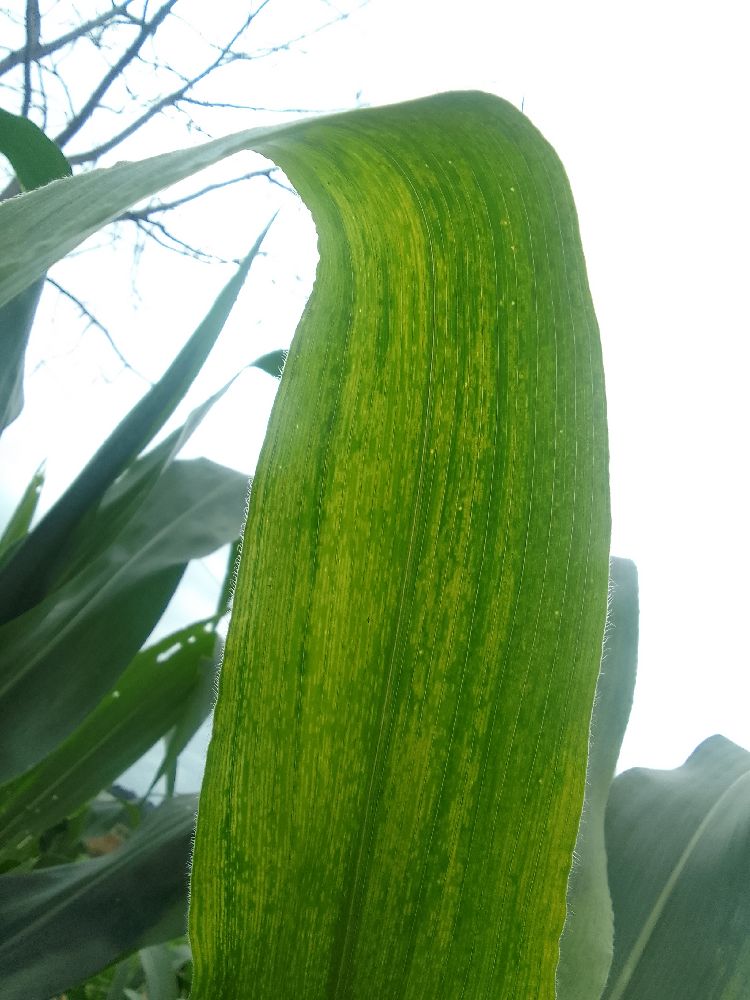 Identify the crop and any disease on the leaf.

maize, maize lethal necrosis
